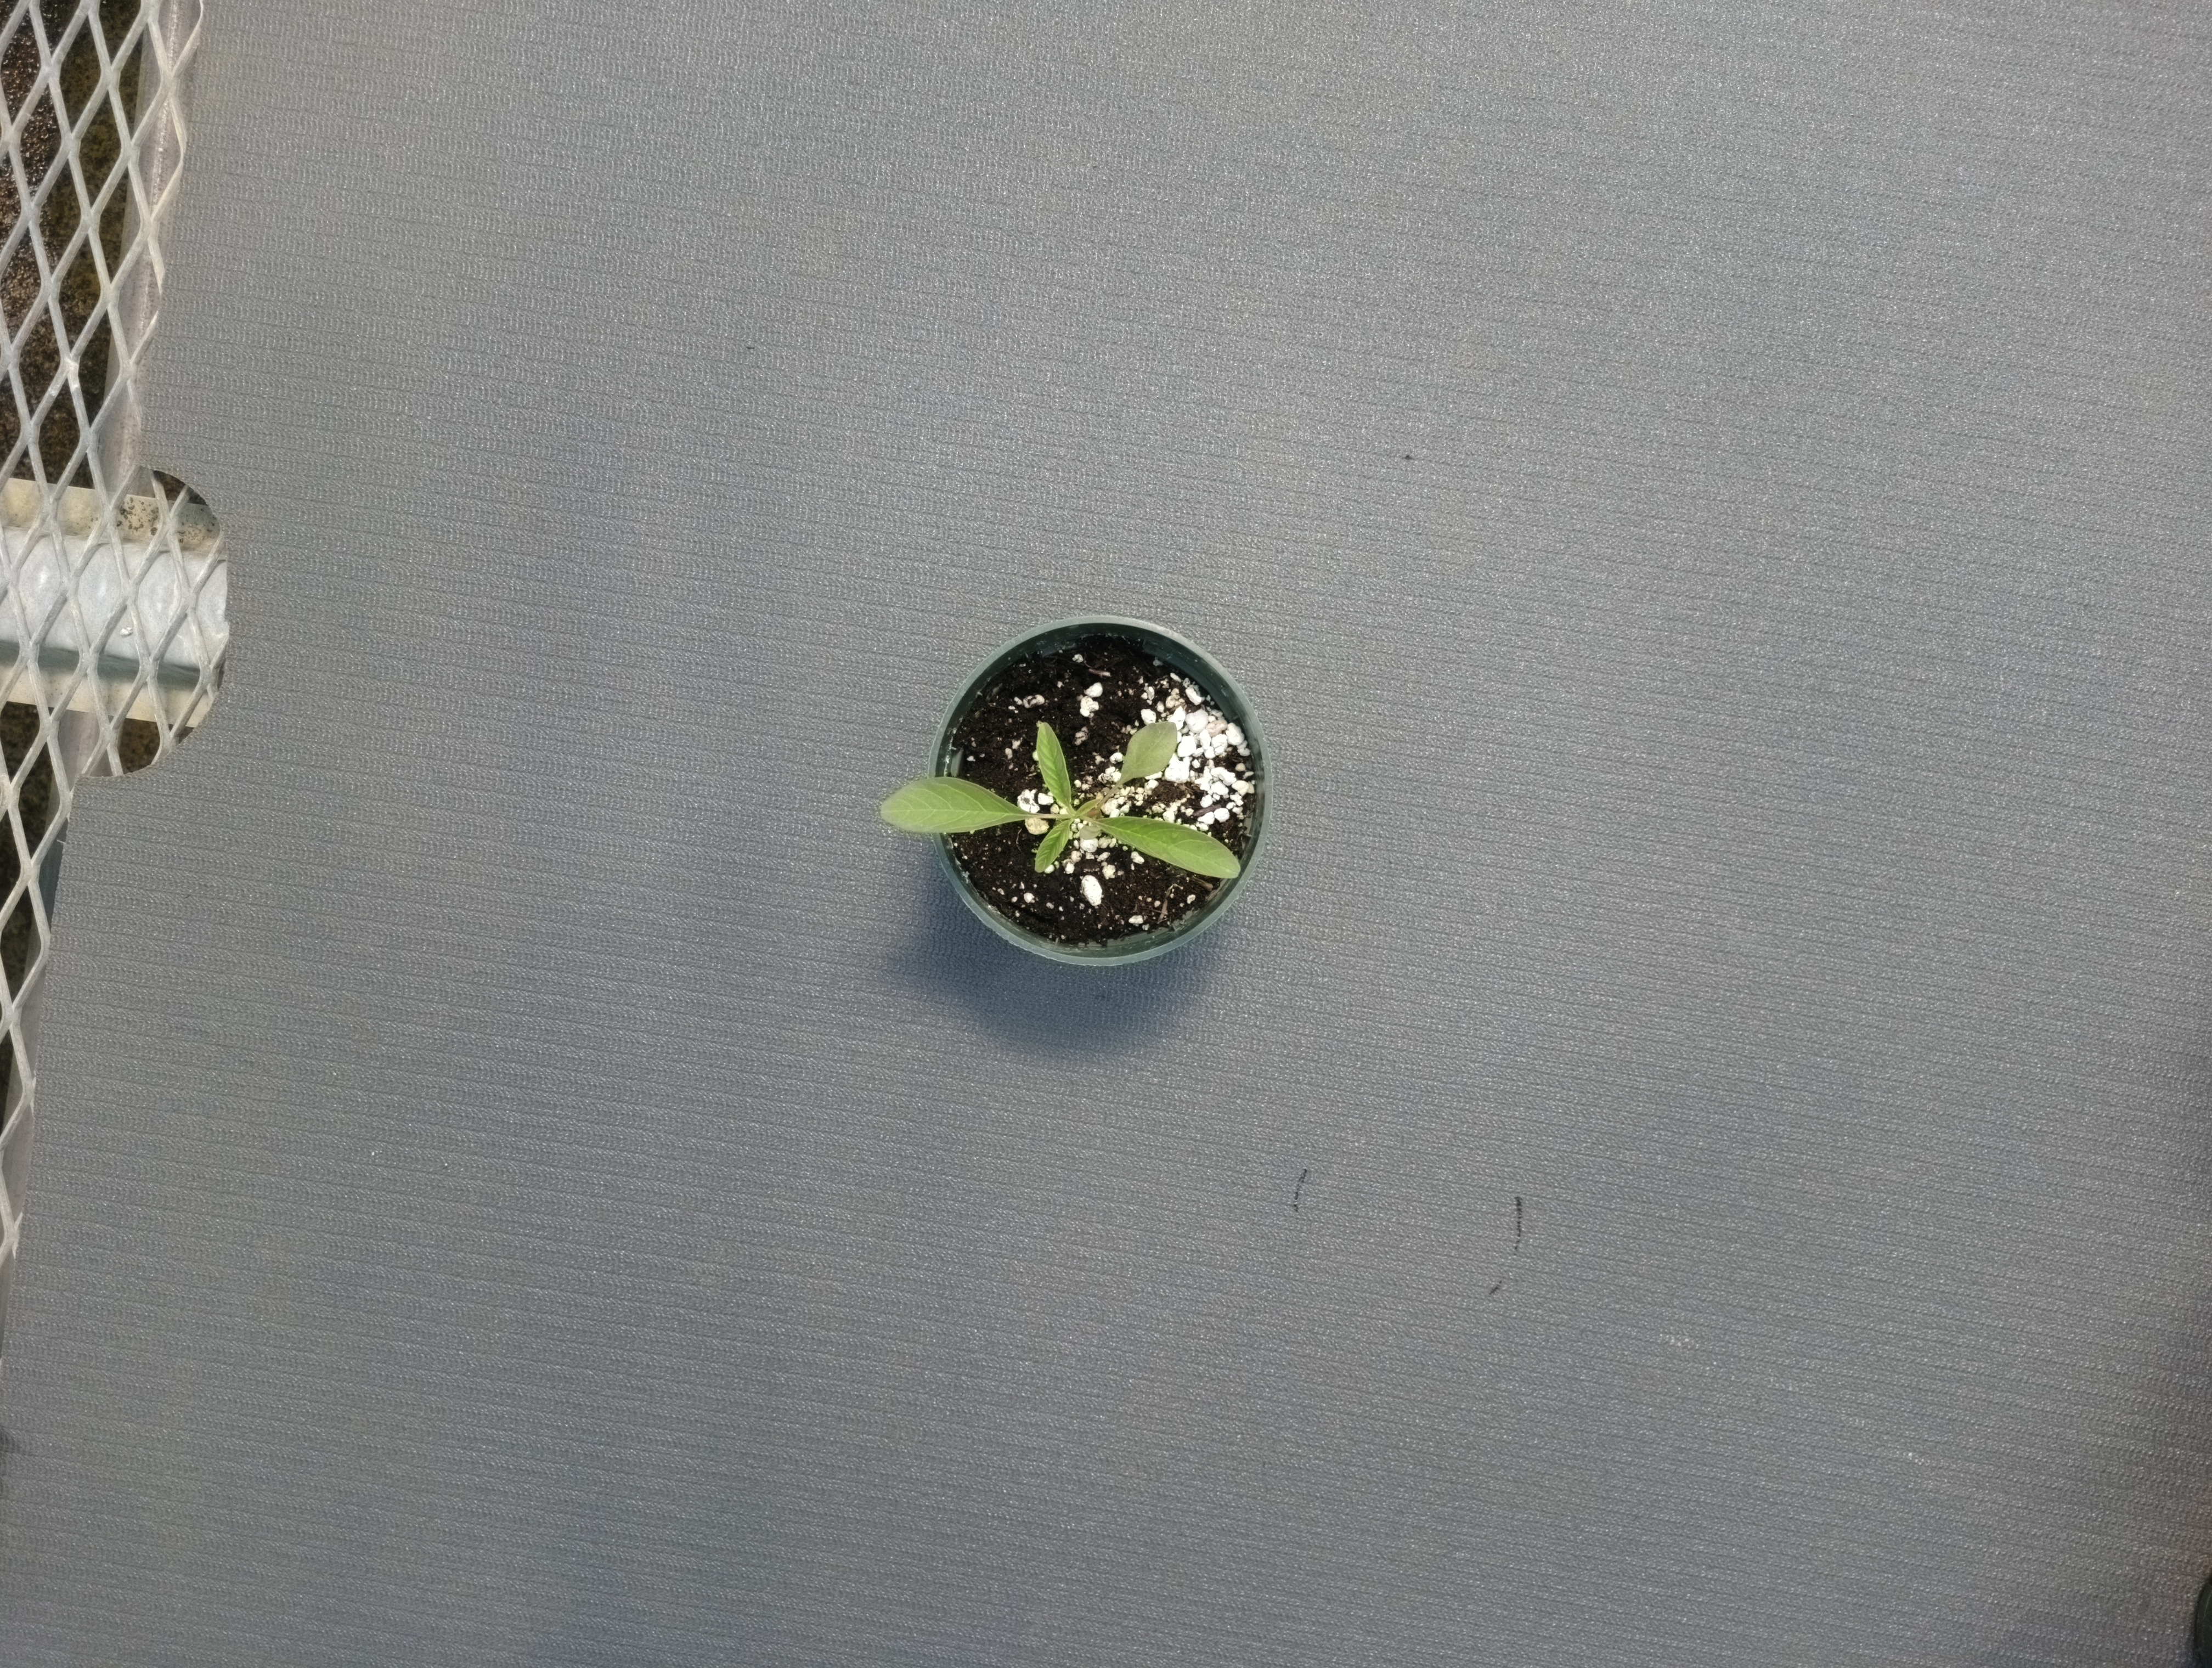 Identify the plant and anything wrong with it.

waterhemp, healthy untreated
